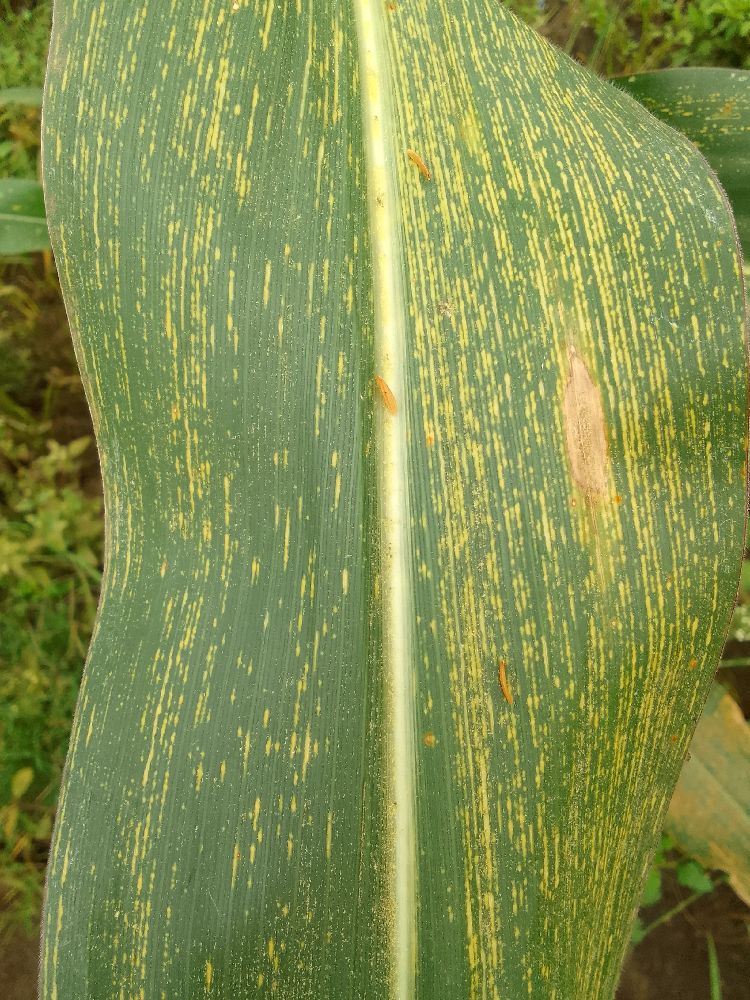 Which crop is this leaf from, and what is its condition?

maize, maize streak virus
